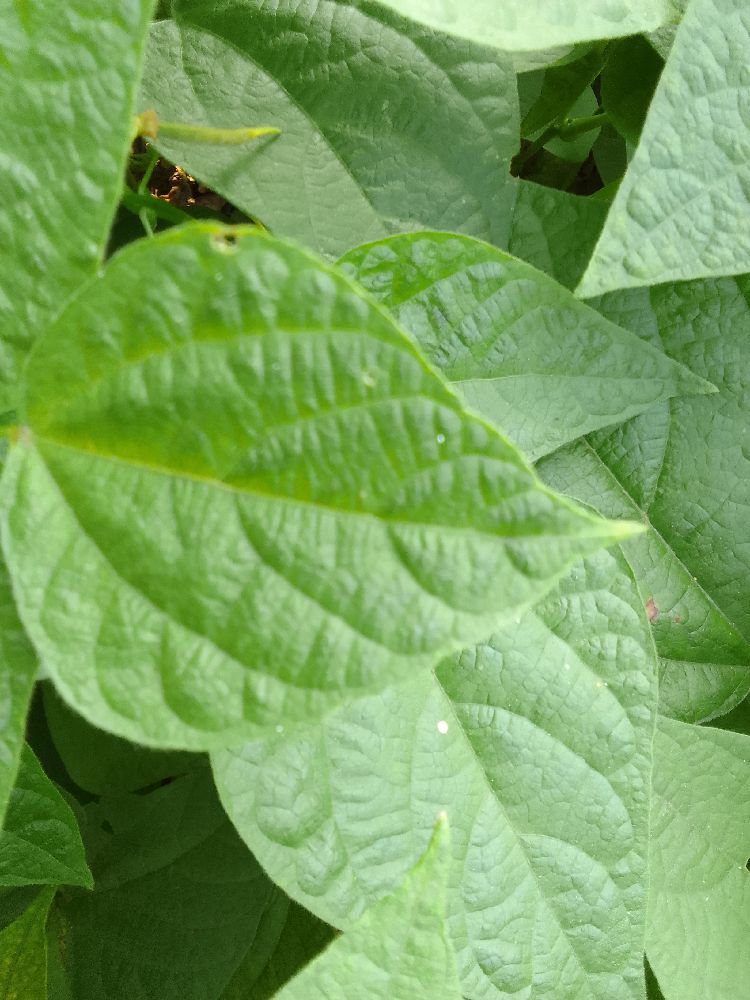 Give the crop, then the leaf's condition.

common bean, healthy
